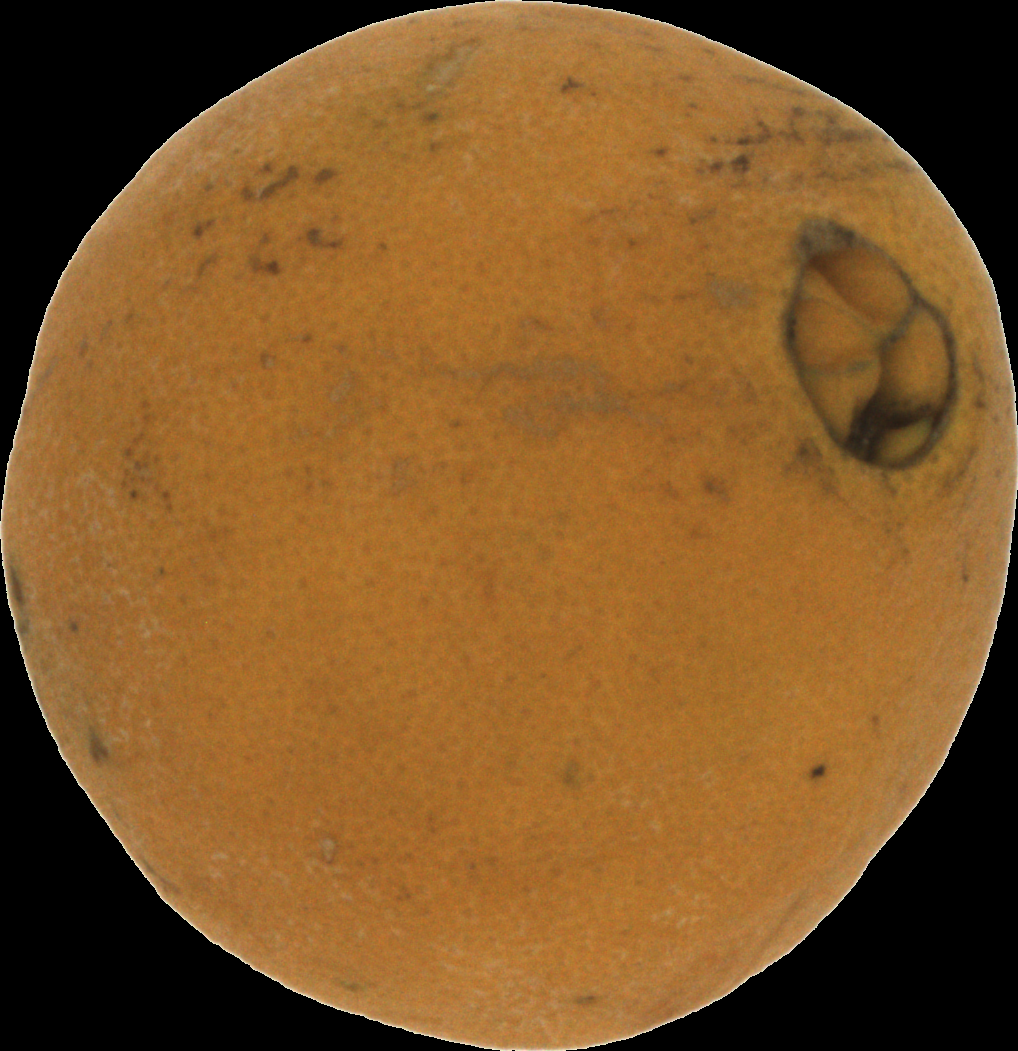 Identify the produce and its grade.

orange, bad
